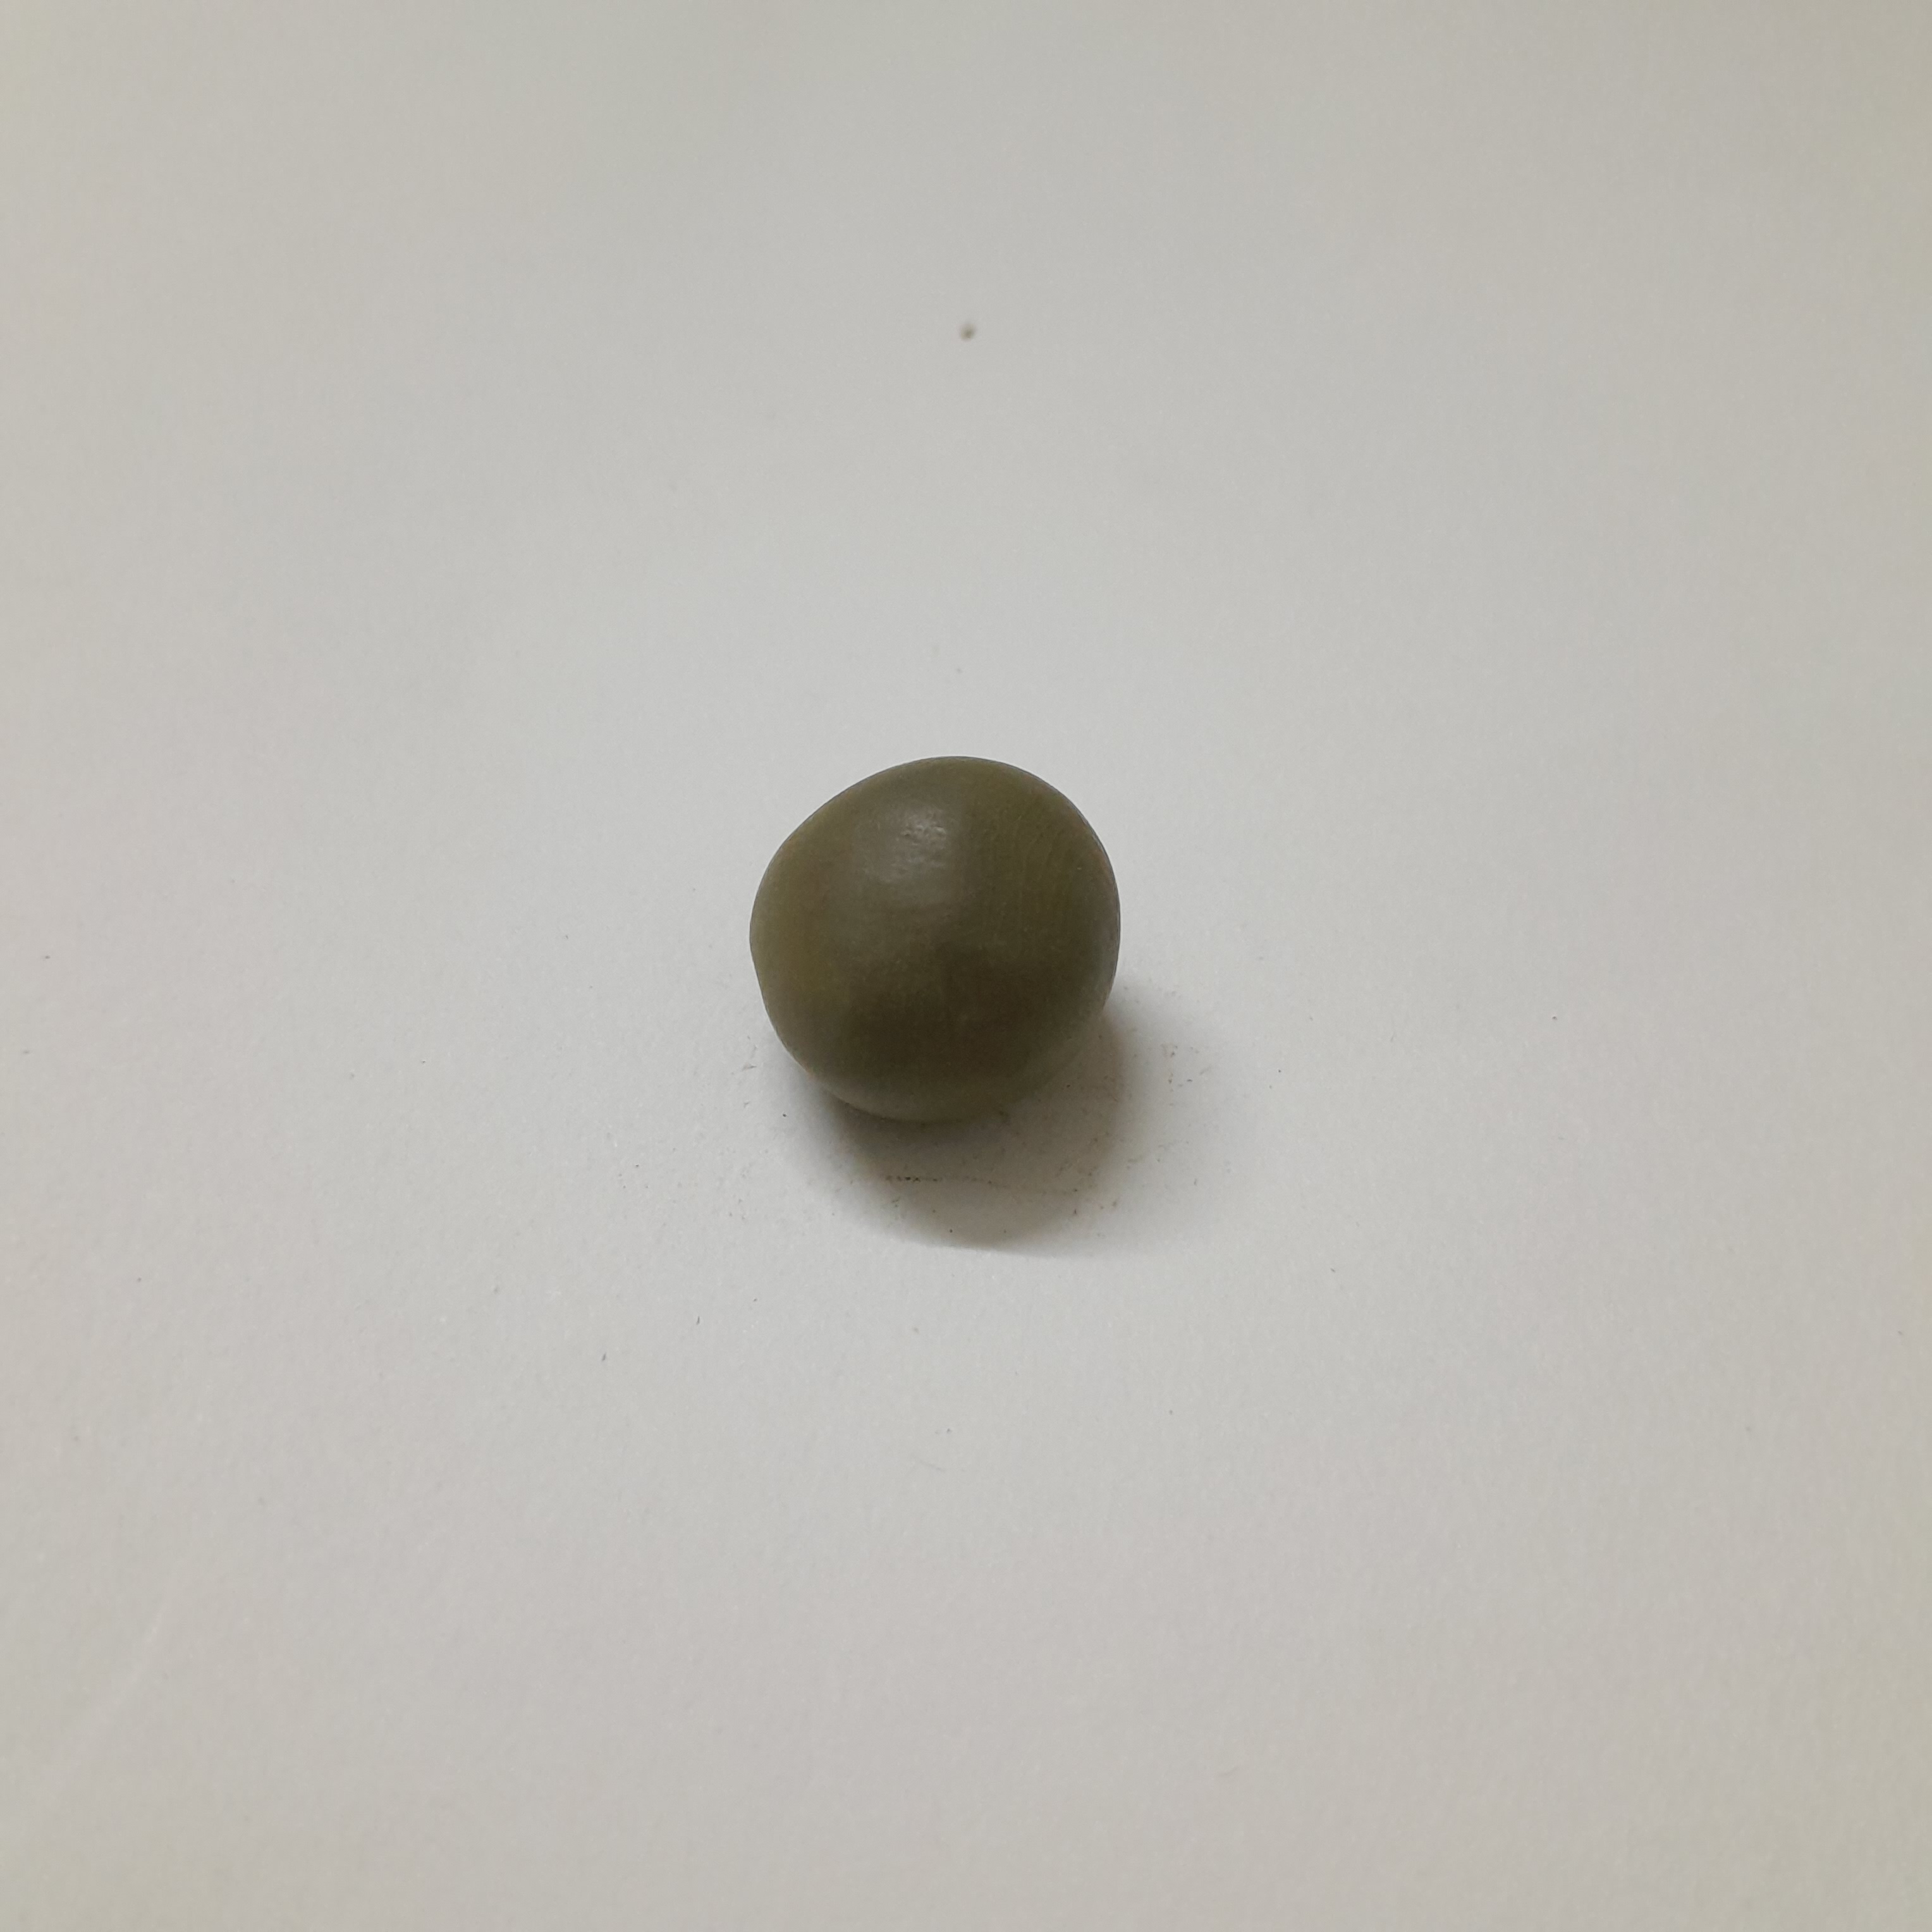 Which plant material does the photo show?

sagargota
